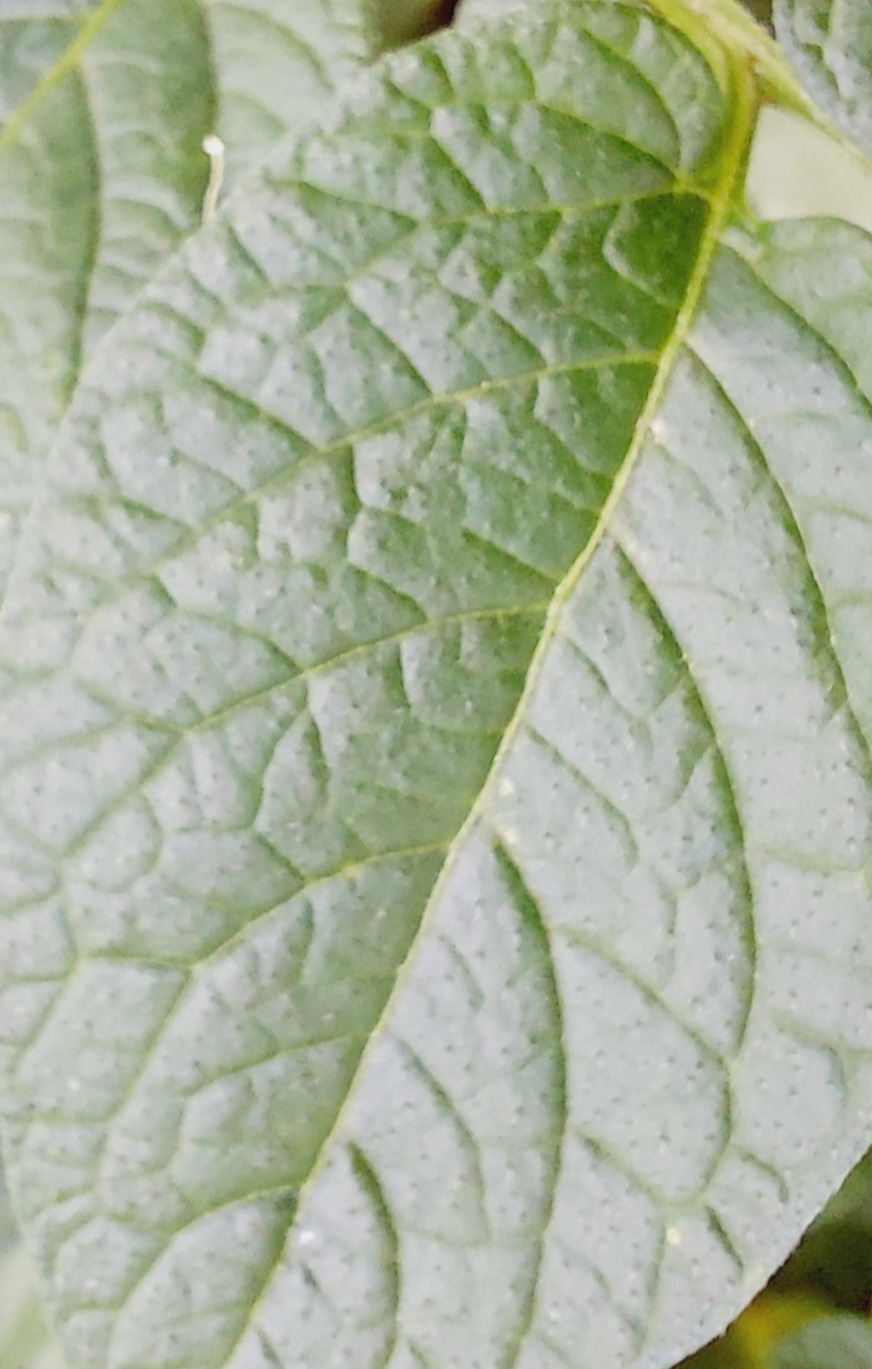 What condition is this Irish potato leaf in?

healthy
